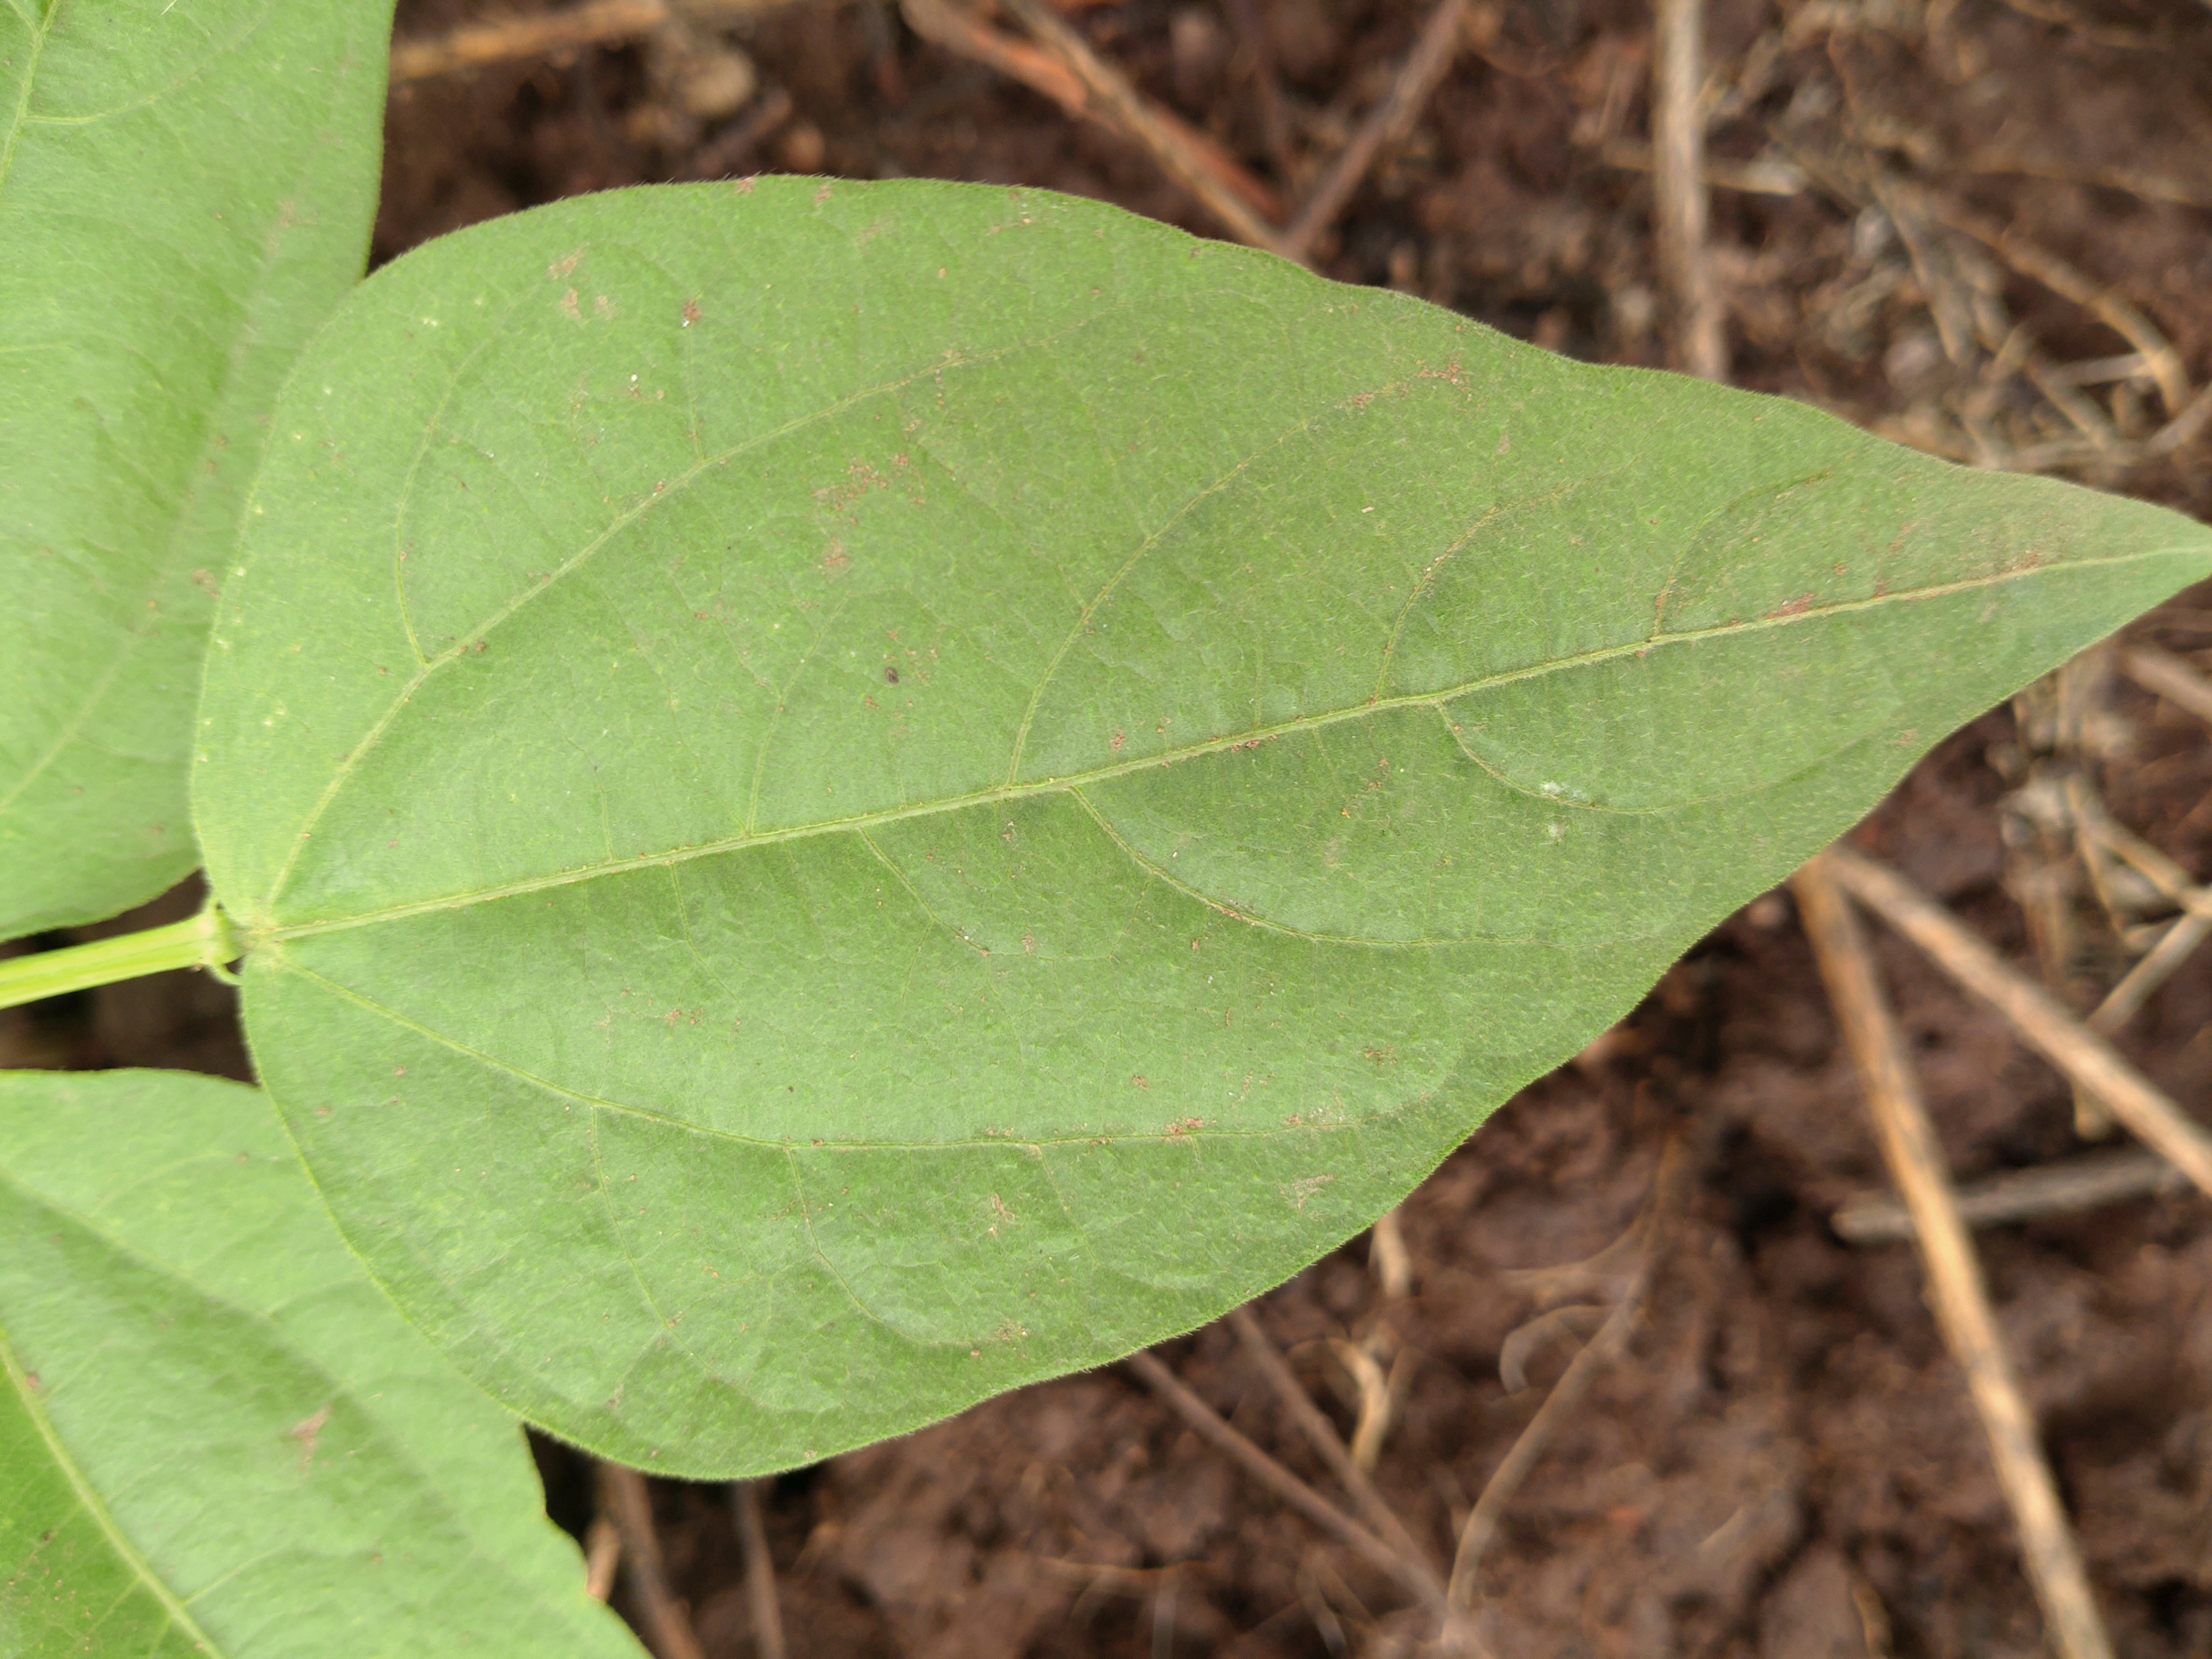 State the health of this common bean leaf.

healthy
